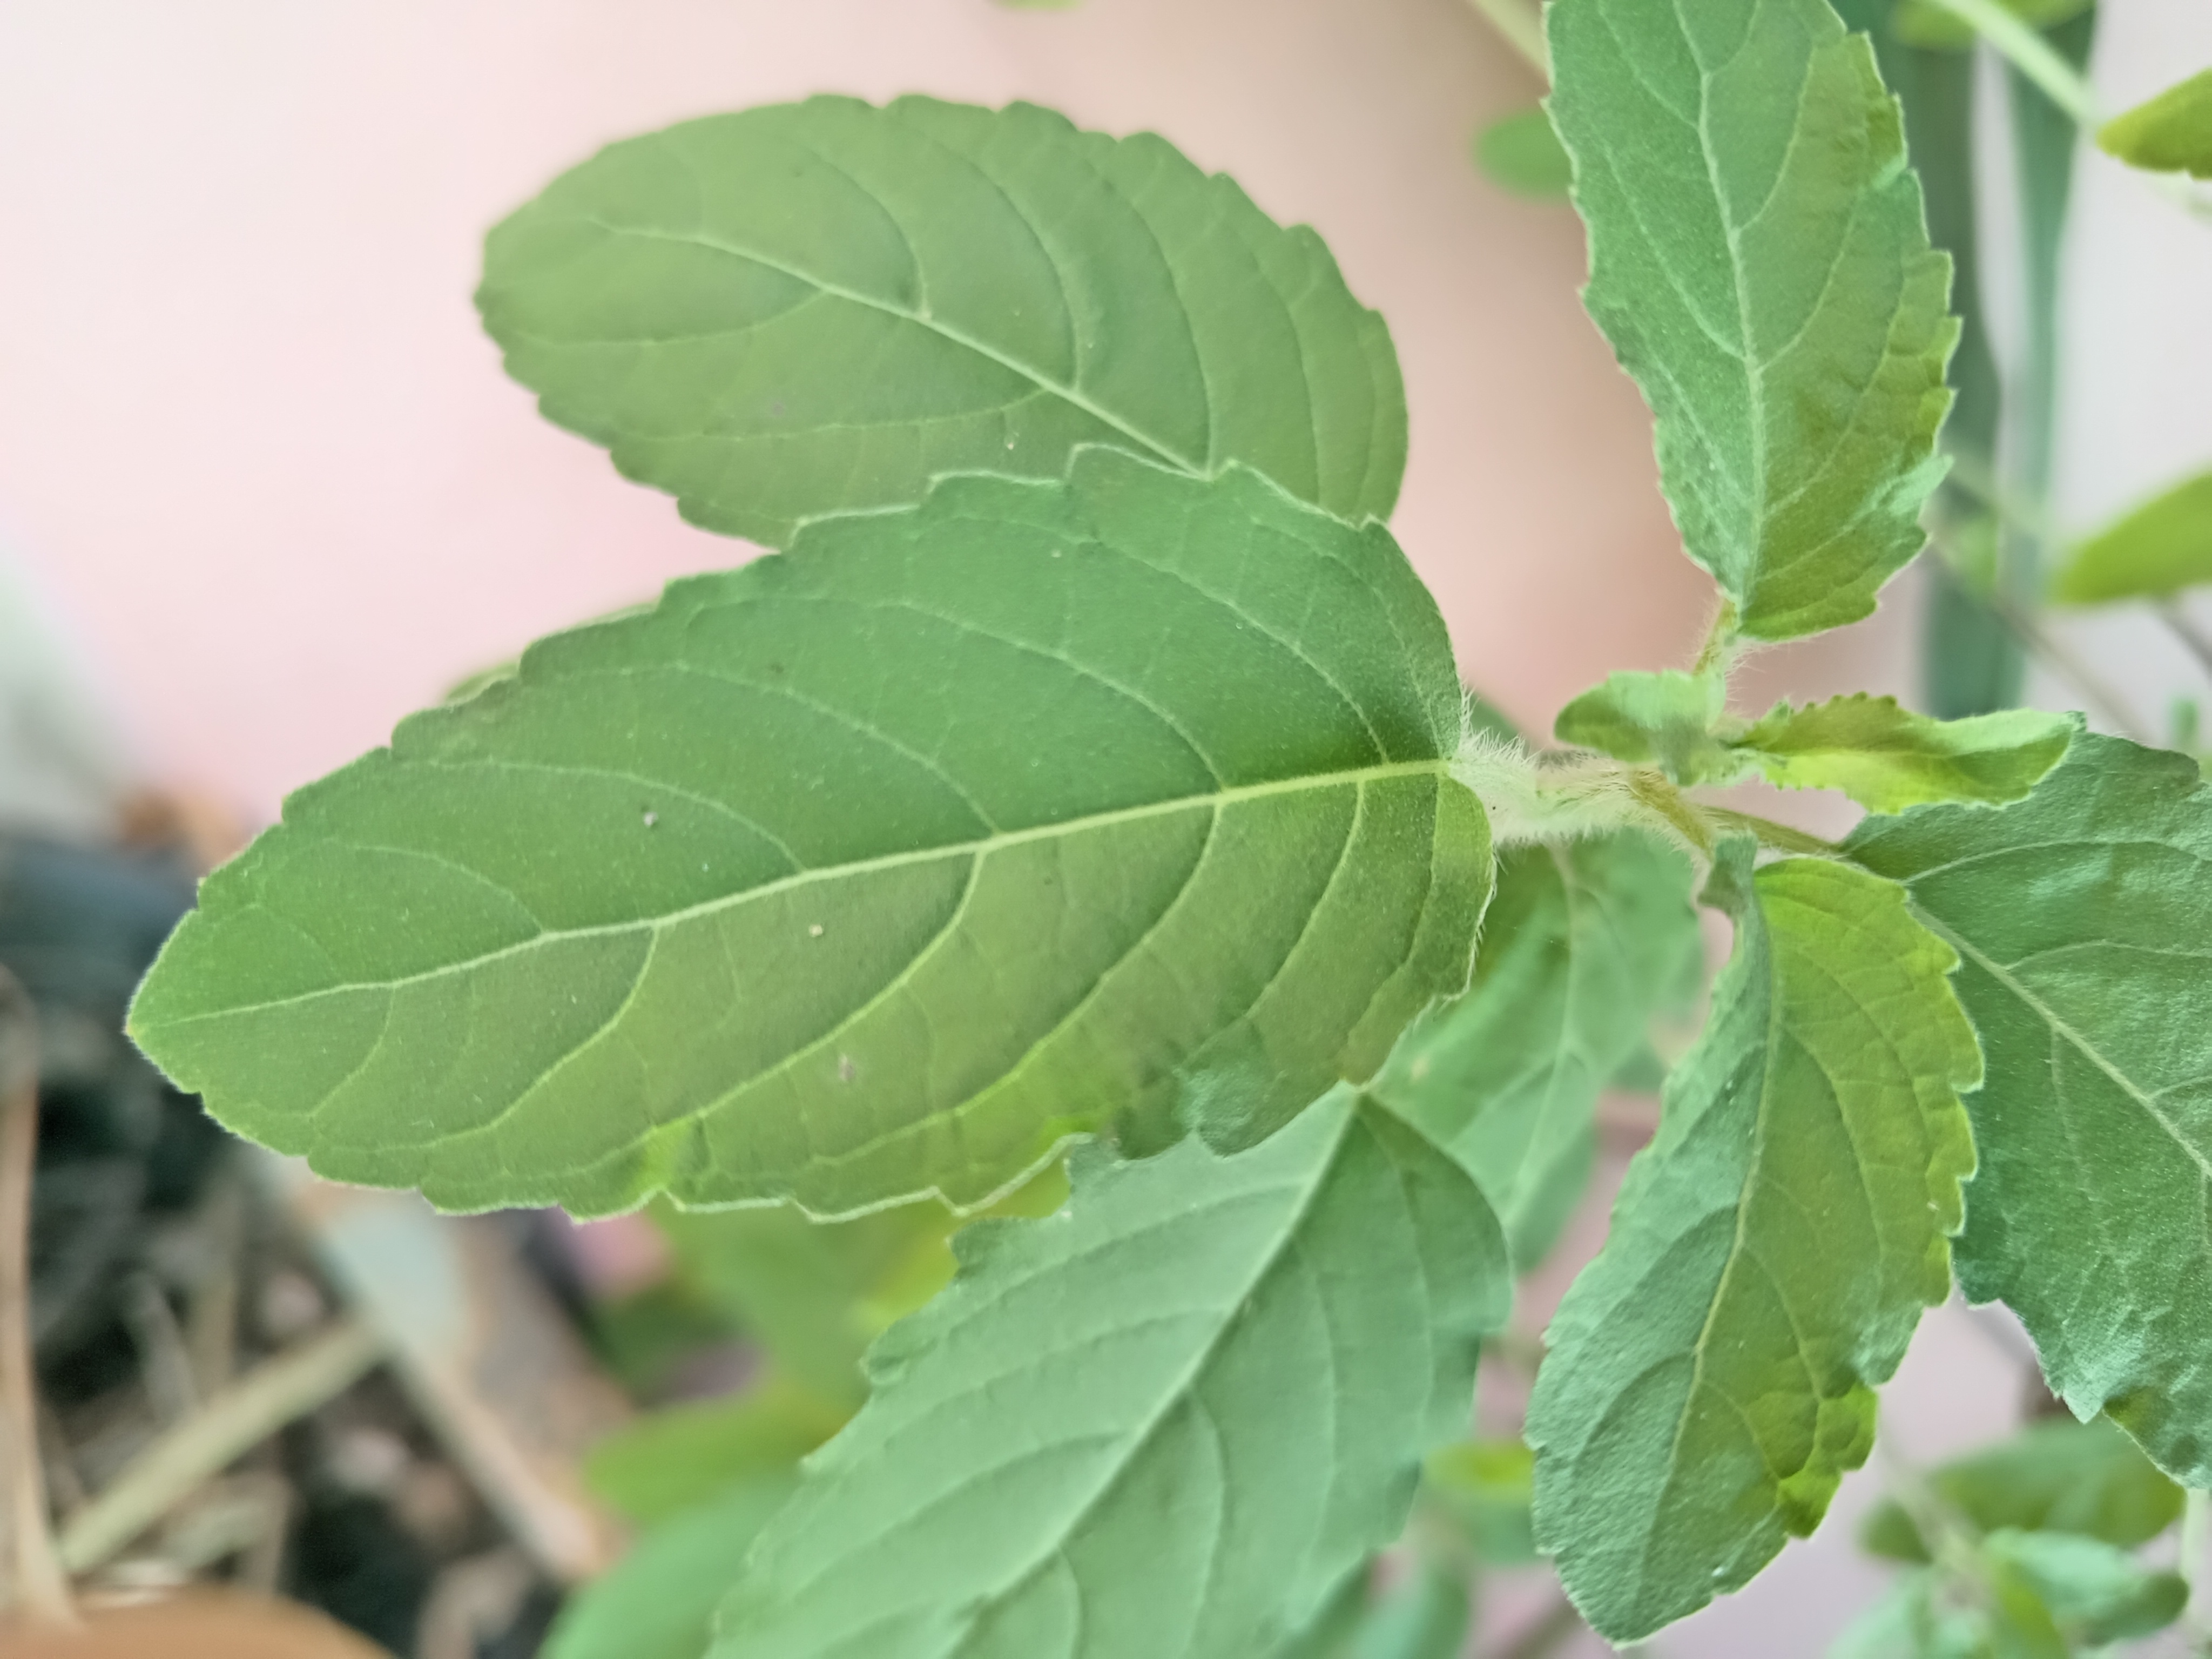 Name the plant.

tulshi
